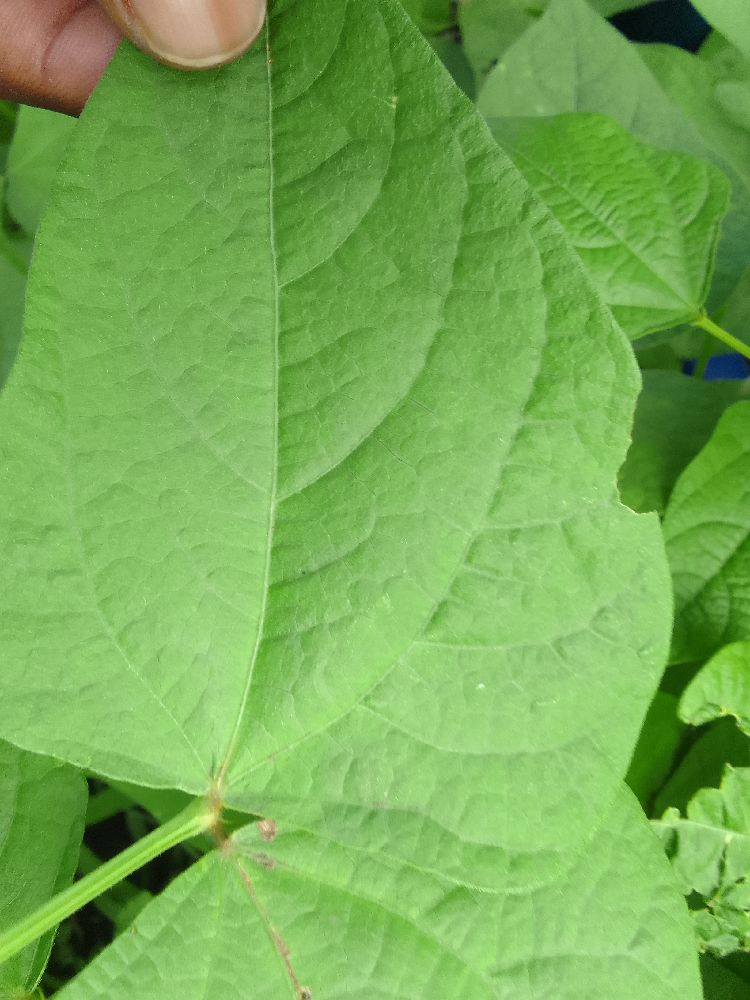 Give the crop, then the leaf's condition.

common bean, healthy
